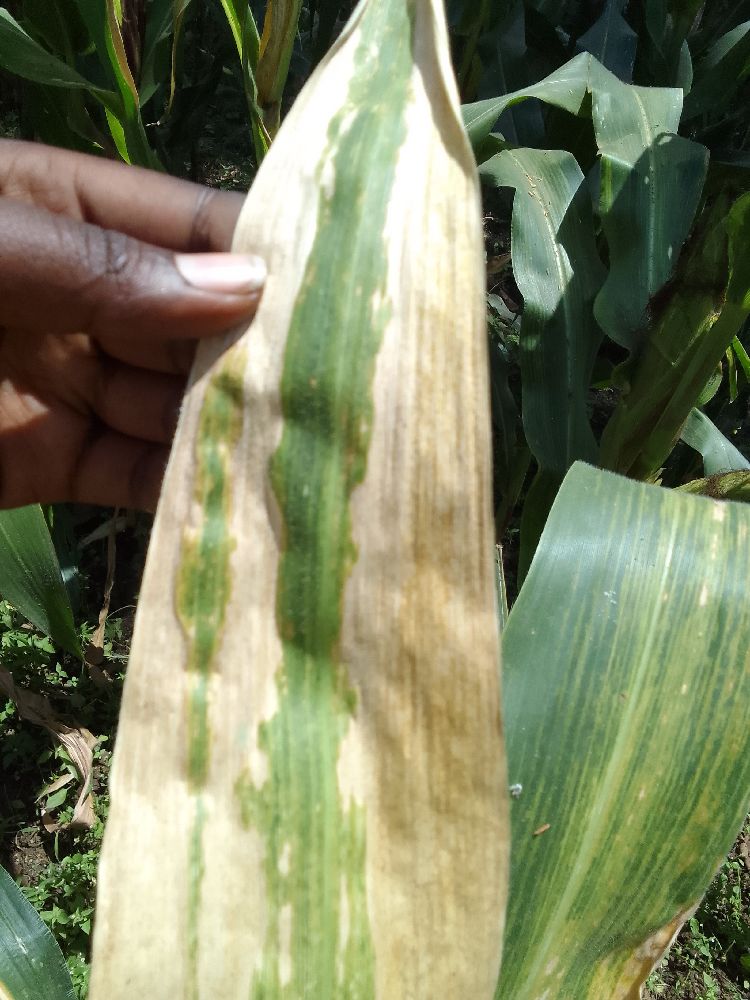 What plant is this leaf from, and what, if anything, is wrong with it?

maize, maize lethal necrosis
